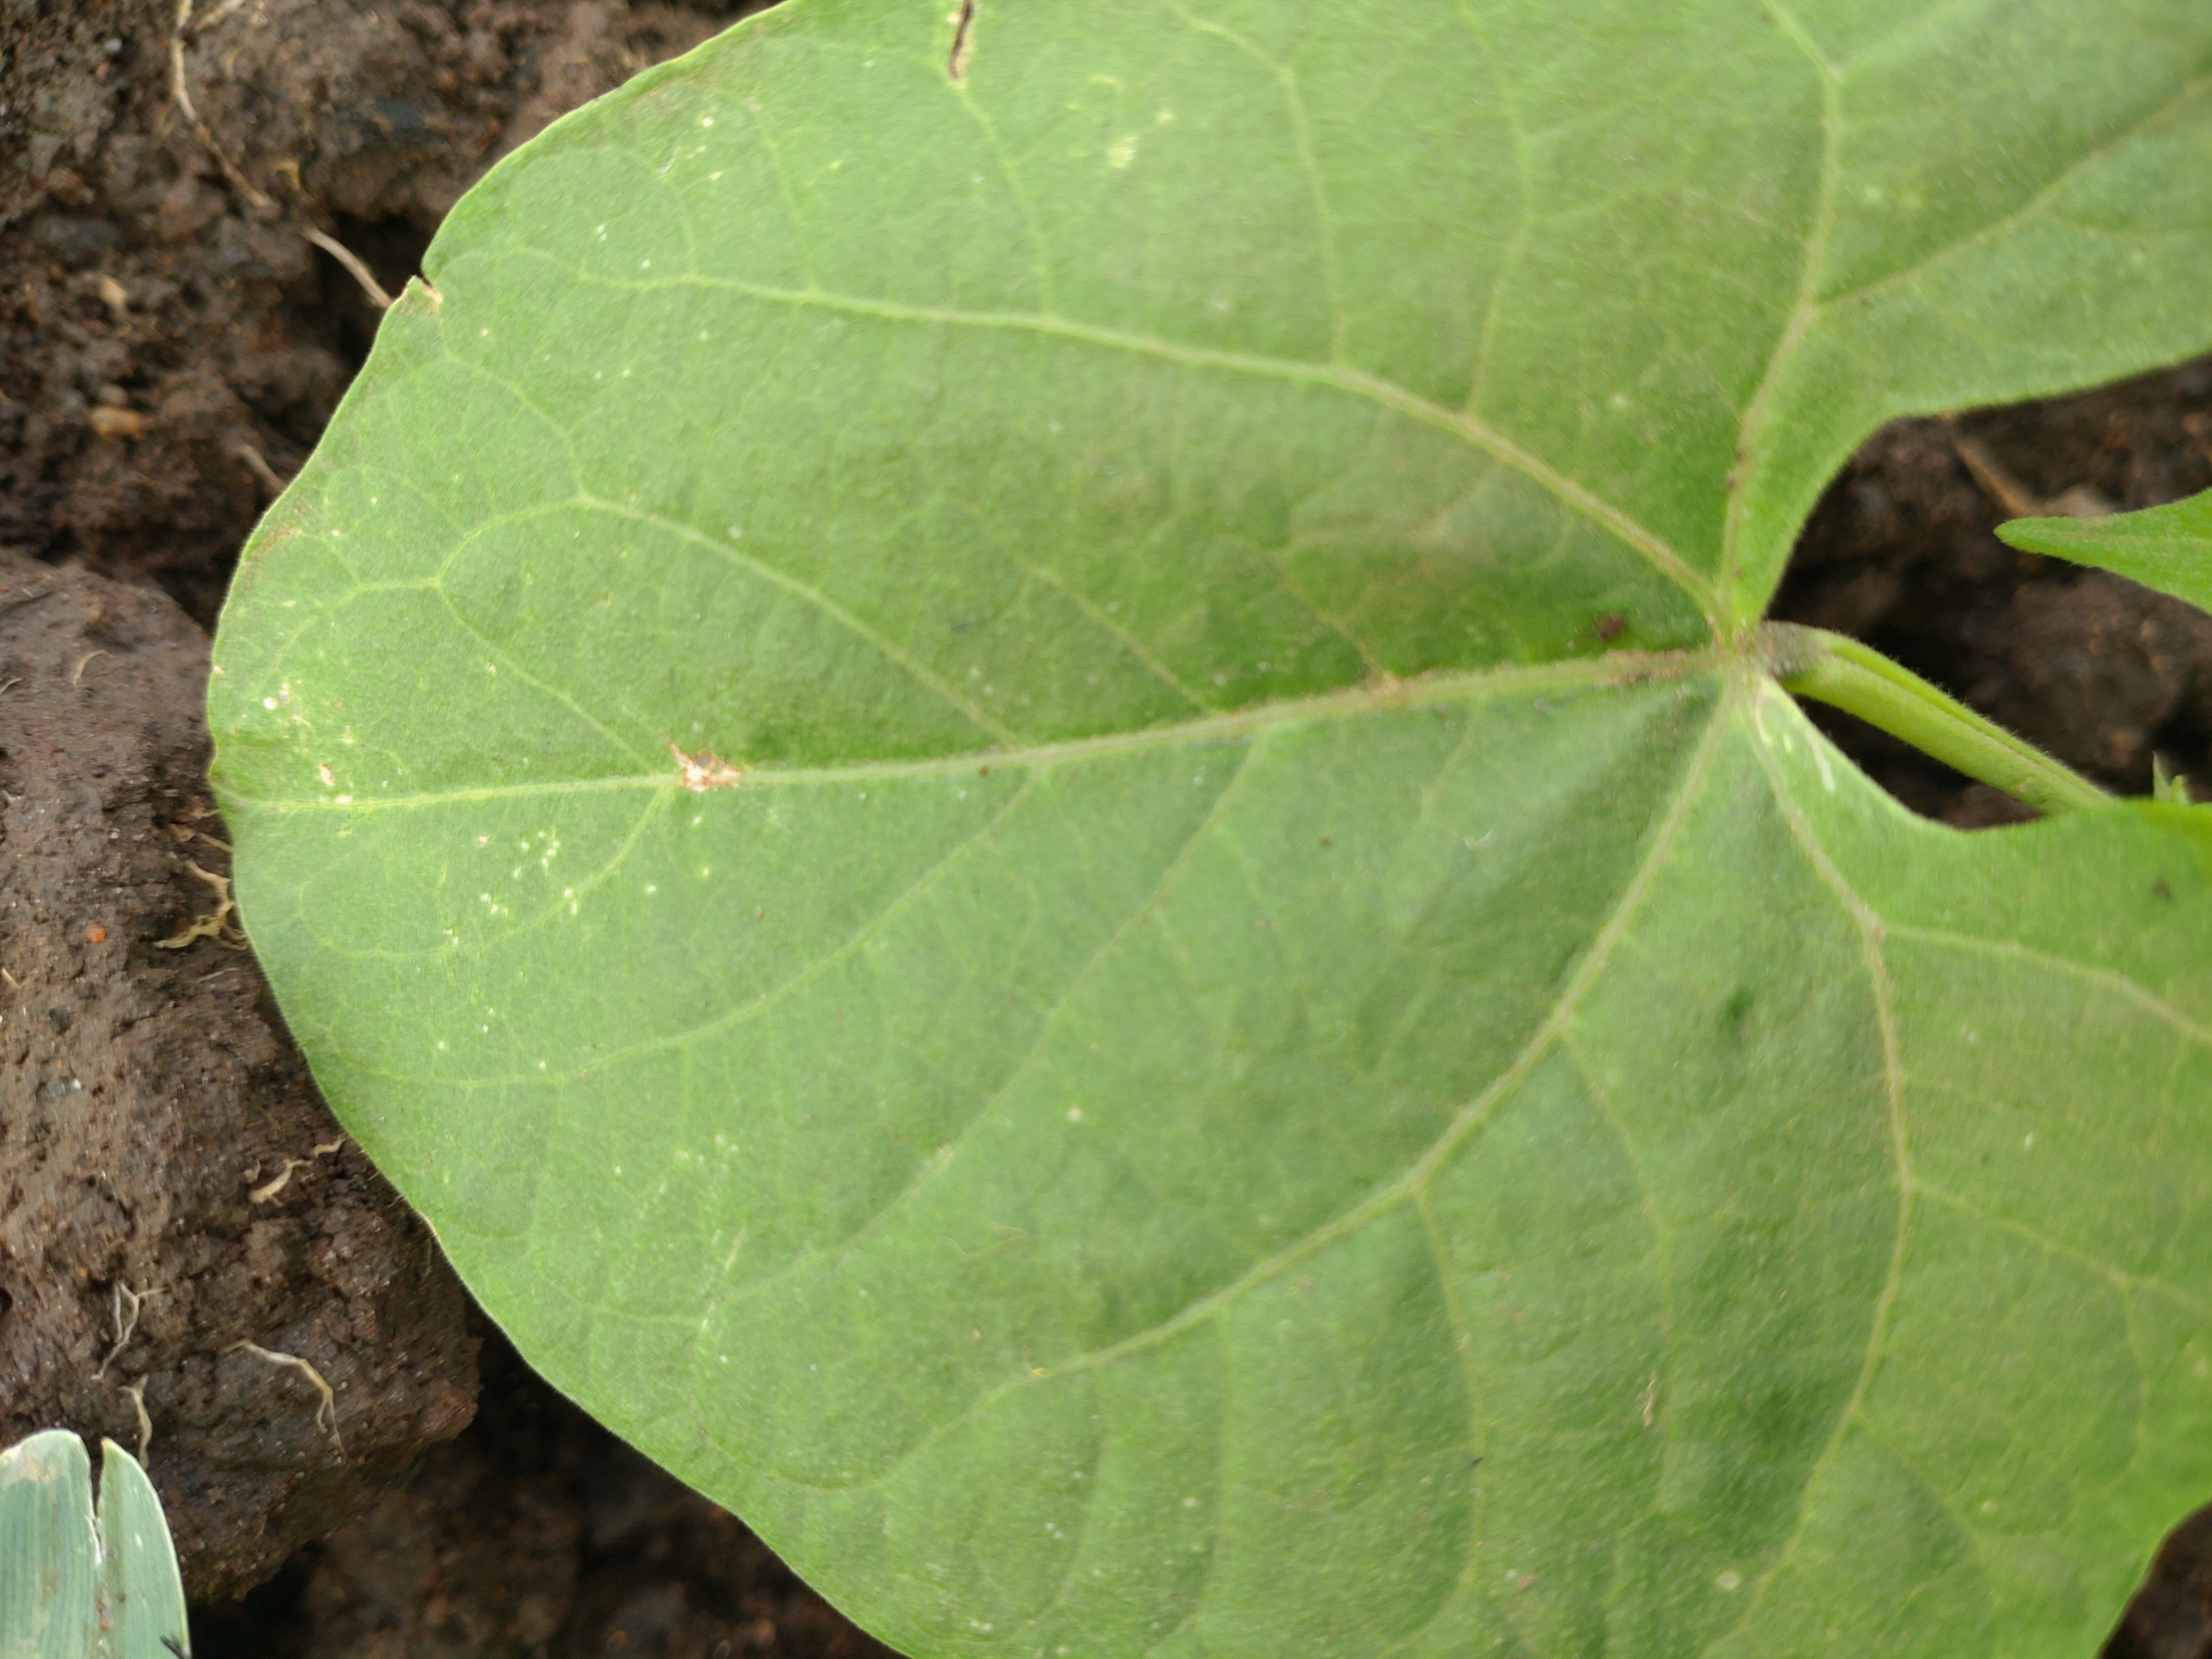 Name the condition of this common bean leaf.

healthy
